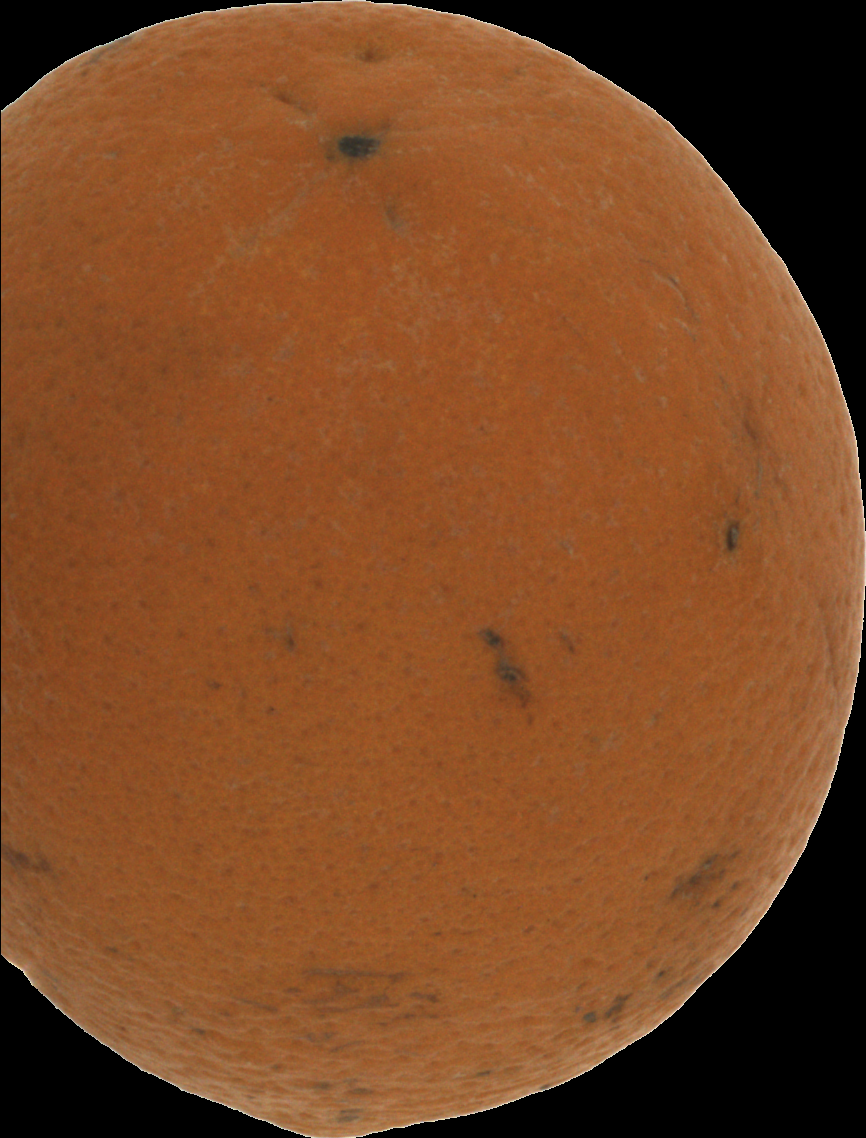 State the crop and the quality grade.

orange, bad
